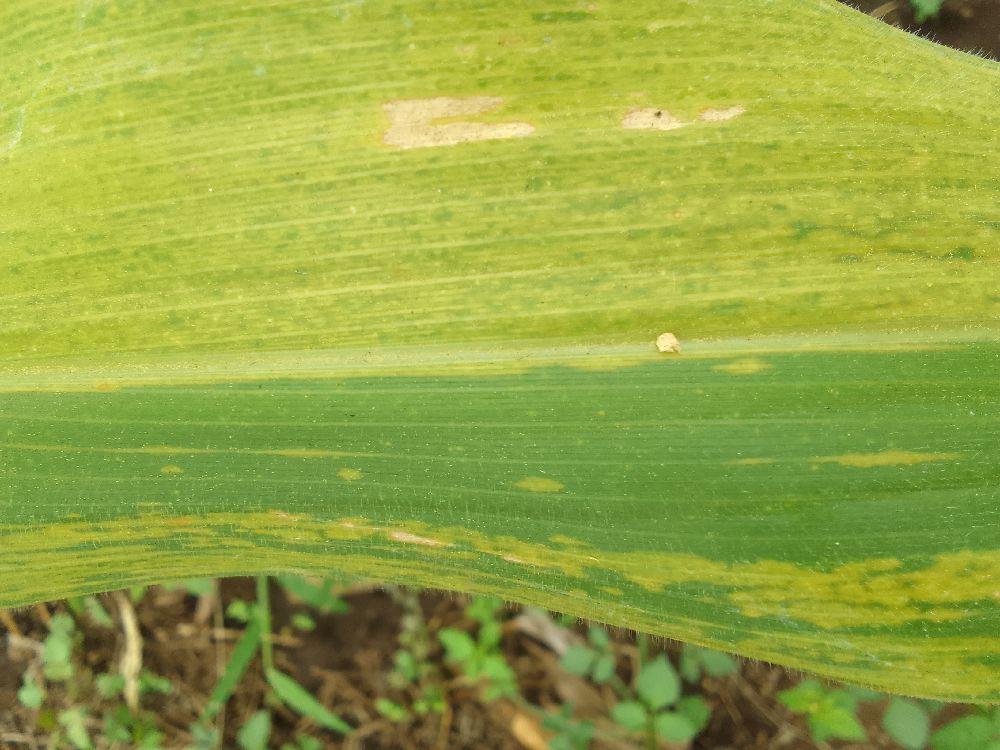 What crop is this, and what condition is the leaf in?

maize, maize lethal necrosis
